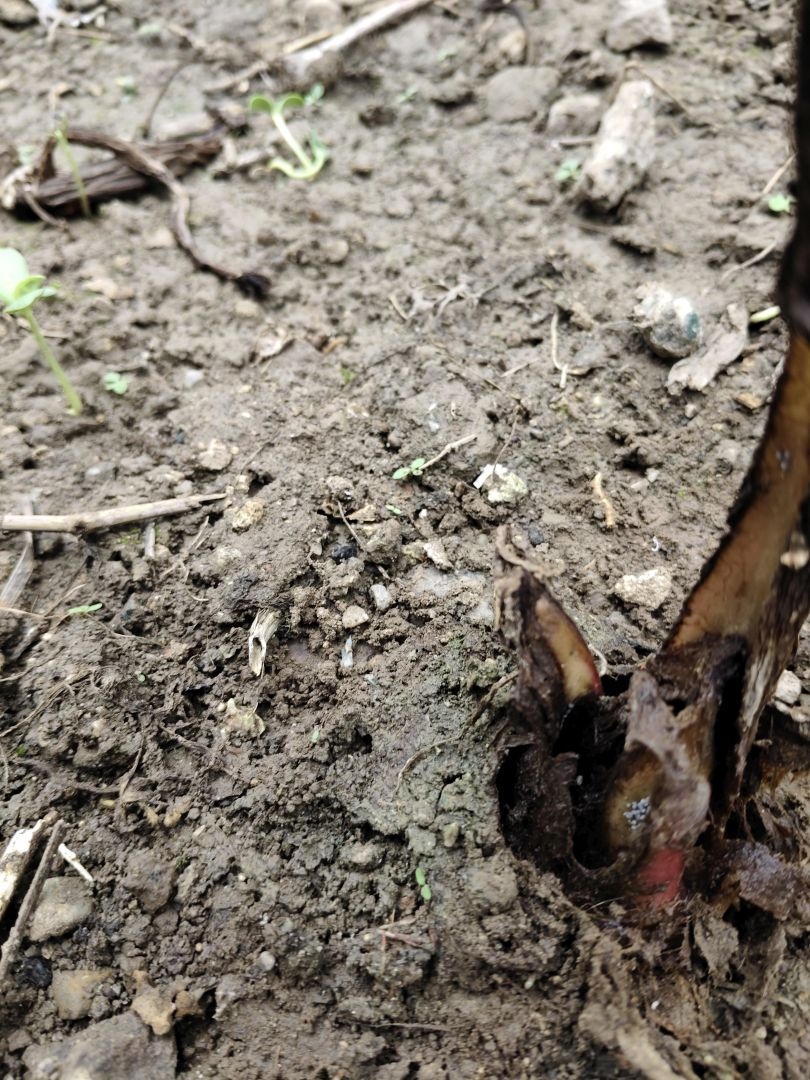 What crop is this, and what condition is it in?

taro, root rot
